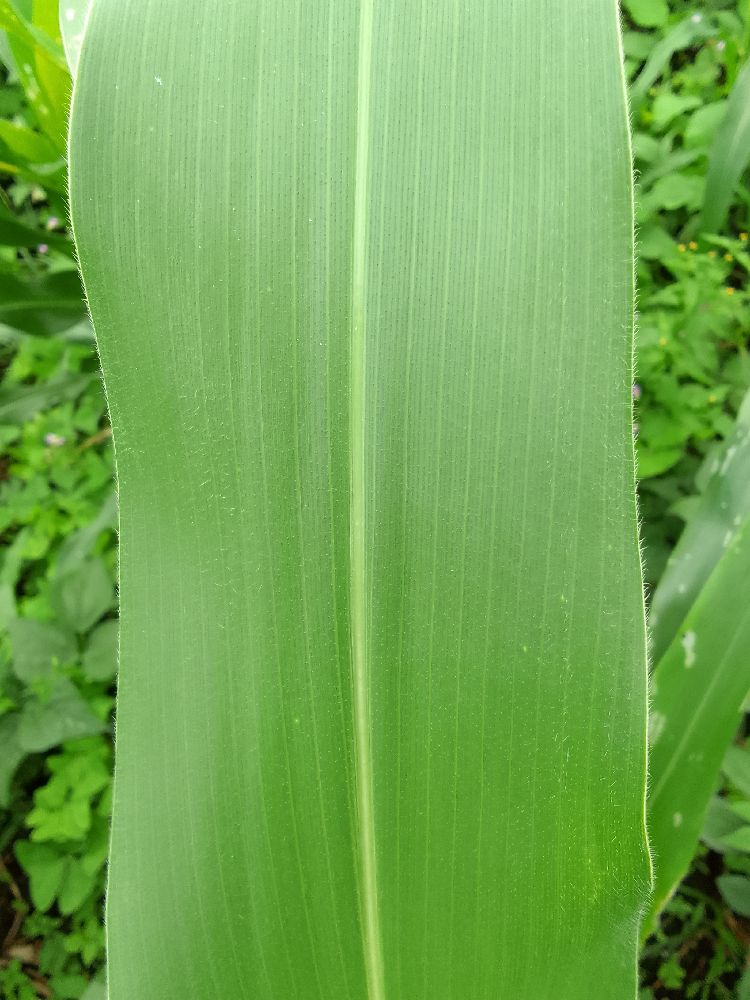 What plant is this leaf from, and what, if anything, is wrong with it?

maize, healthy
